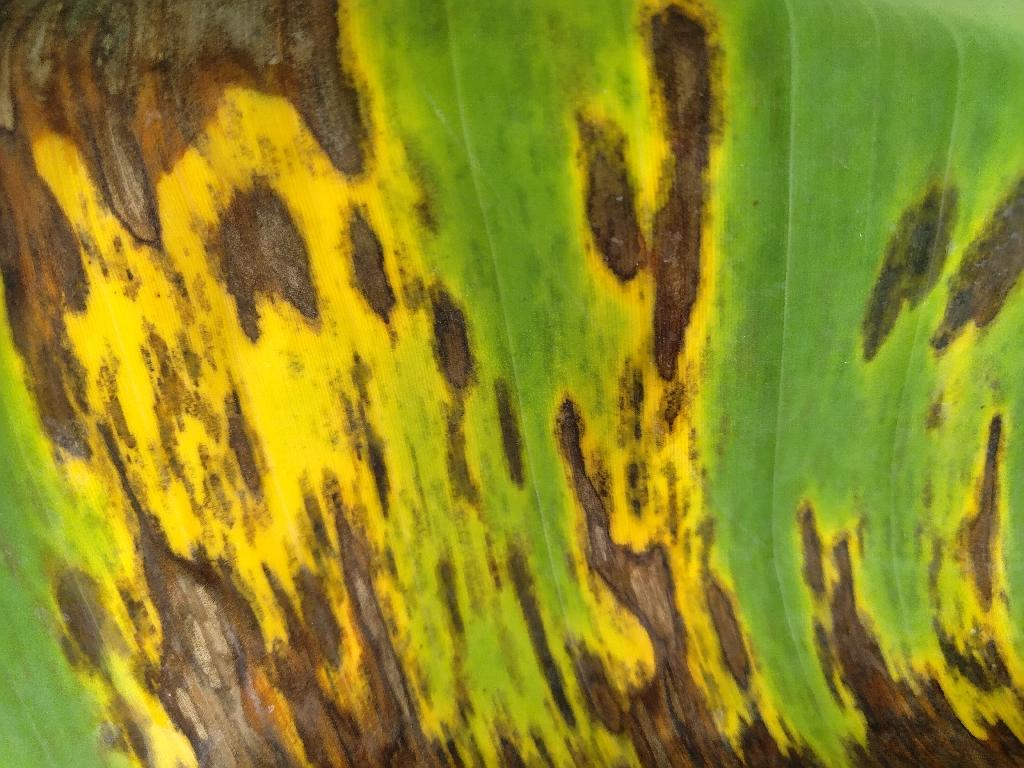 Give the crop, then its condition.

banana, black sigatoka
